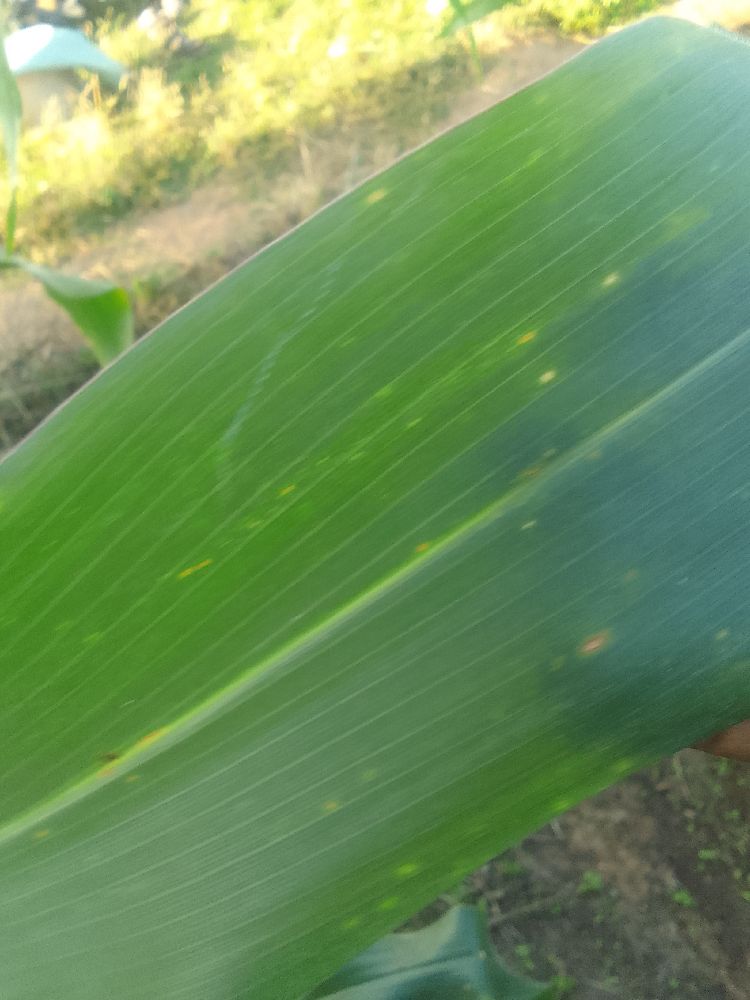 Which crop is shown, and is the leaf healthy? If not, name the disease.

maize, healthy
